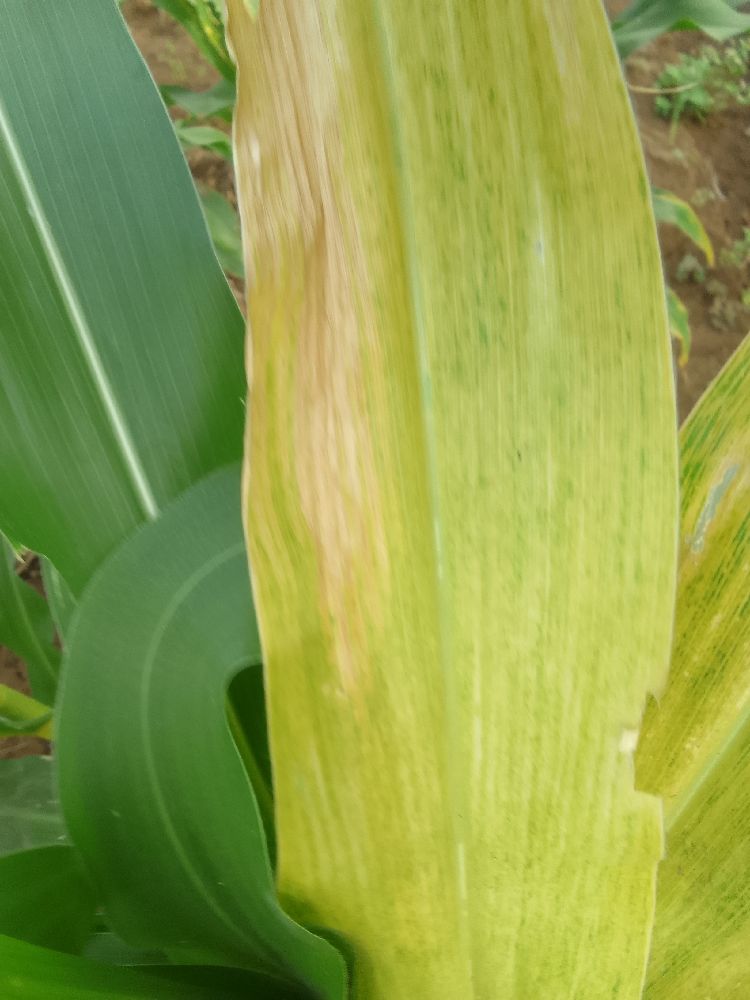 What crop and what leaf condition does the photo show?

maize, maize lethal necrosis
